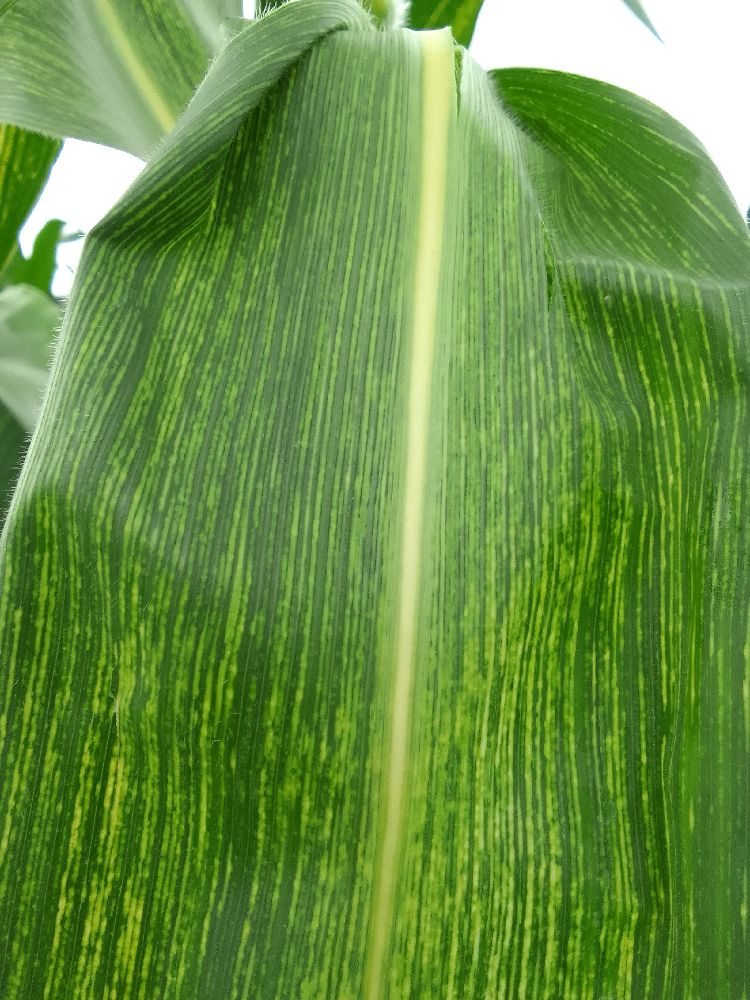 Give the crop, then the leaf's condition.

maize, maize streak virus
